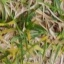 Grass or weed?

grass
